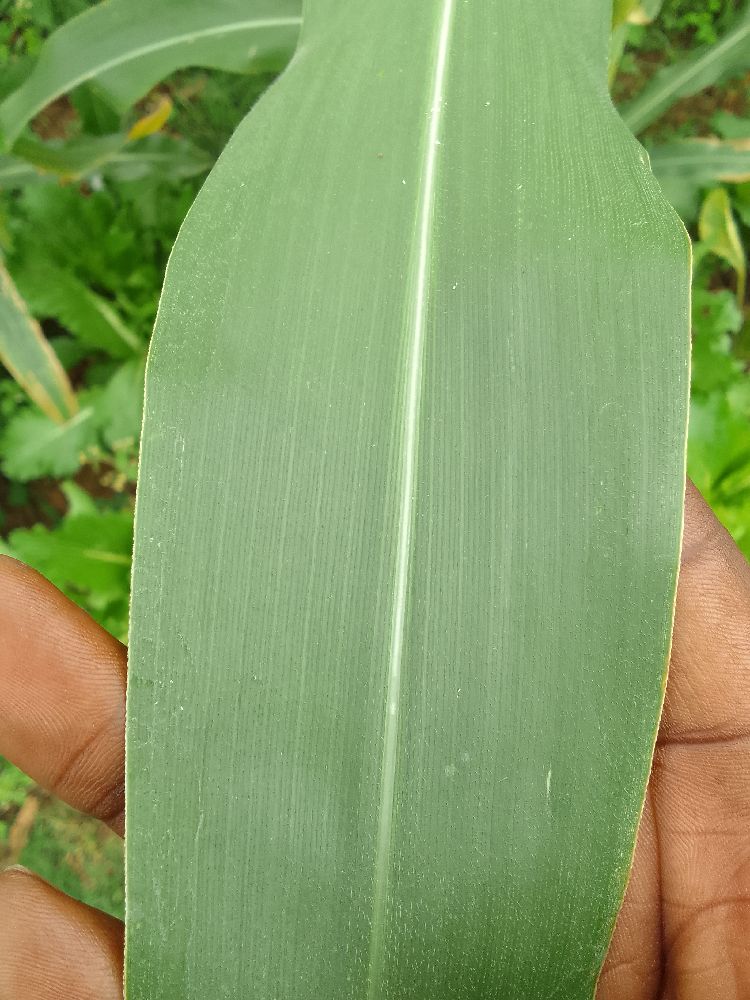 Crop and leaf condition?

maize, healthy
